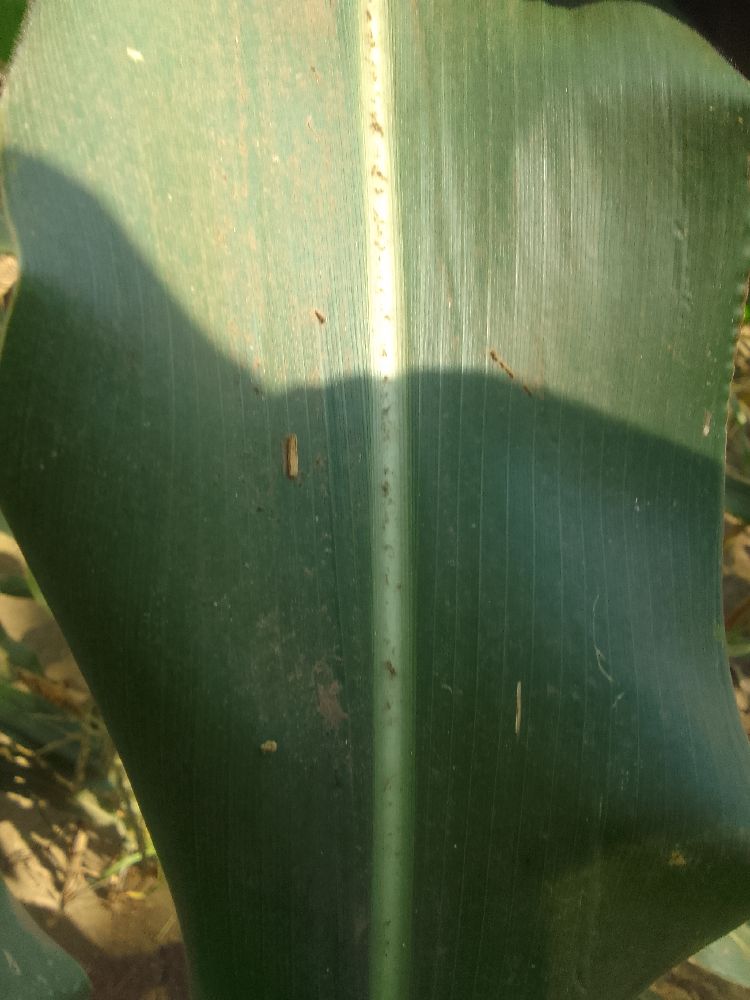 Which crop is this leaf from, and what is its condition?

maize, healthy
